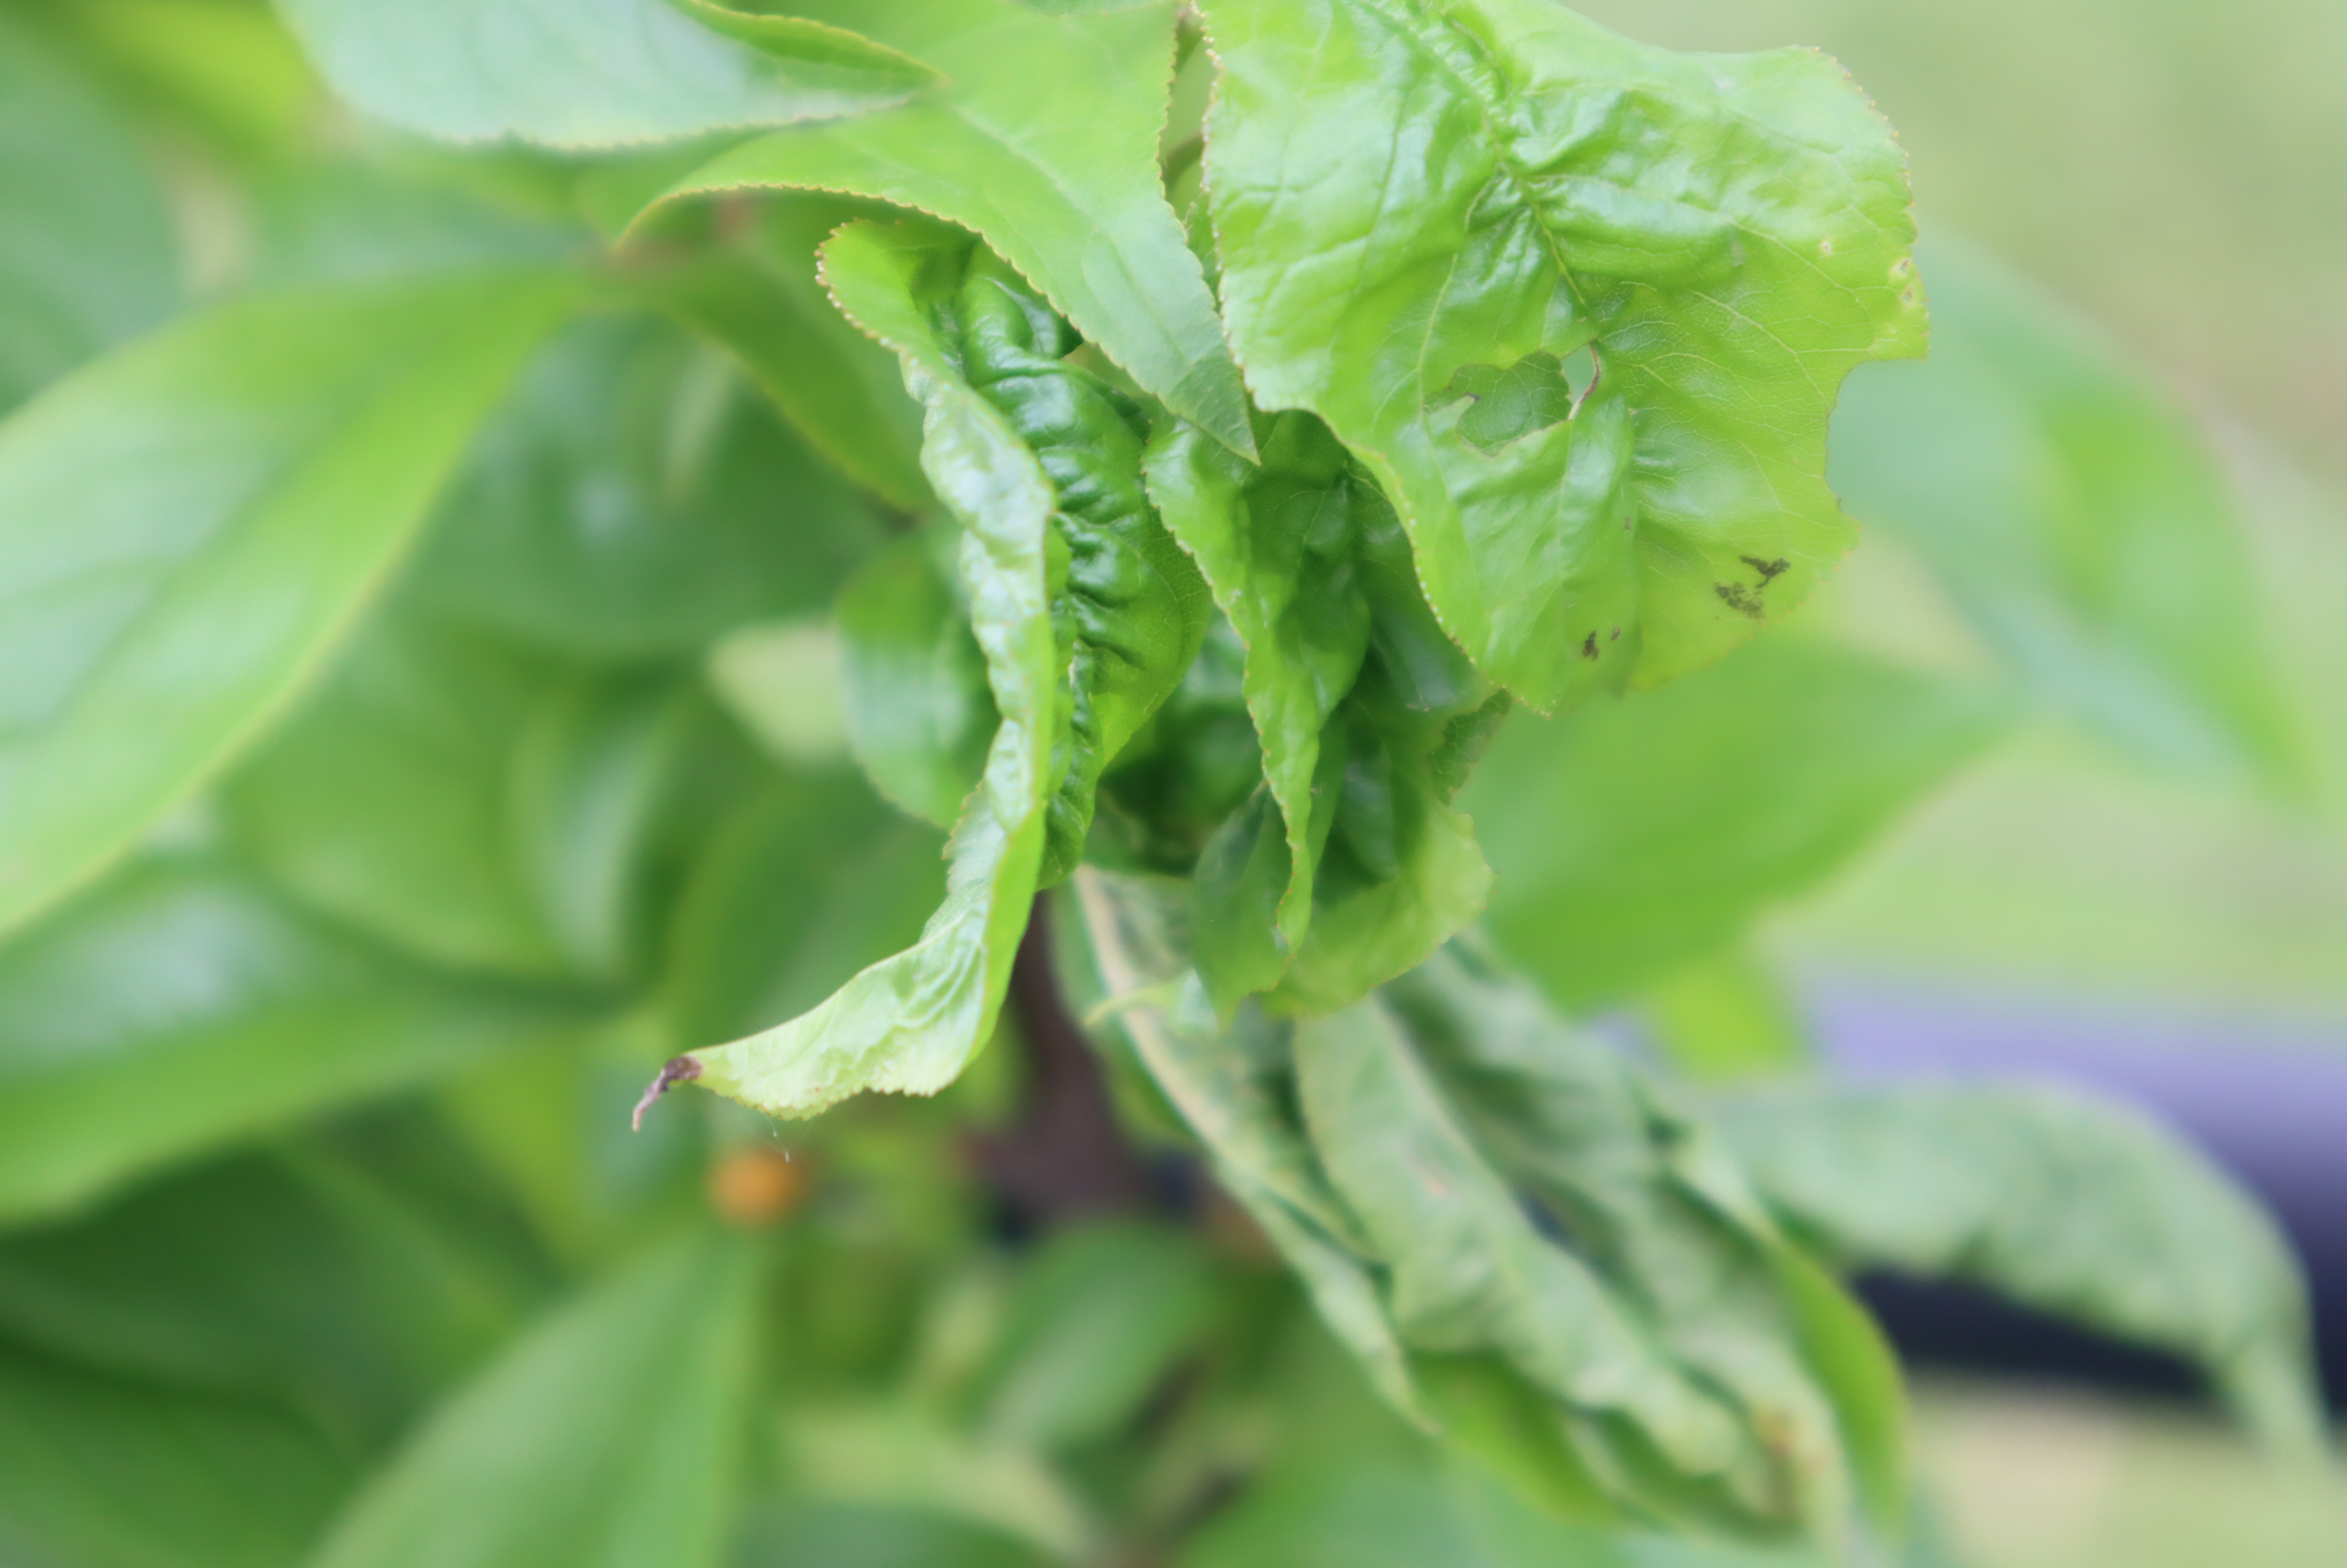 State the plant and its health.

plum, leaf roller
